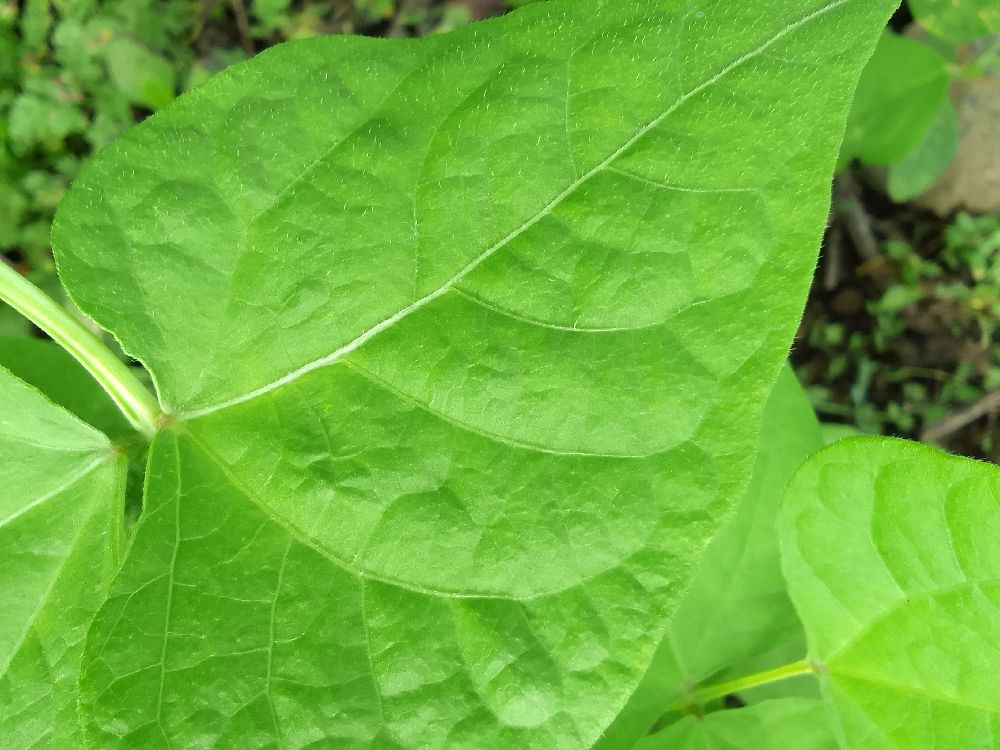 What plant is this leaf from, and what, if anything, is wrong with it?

common bean, healthy
